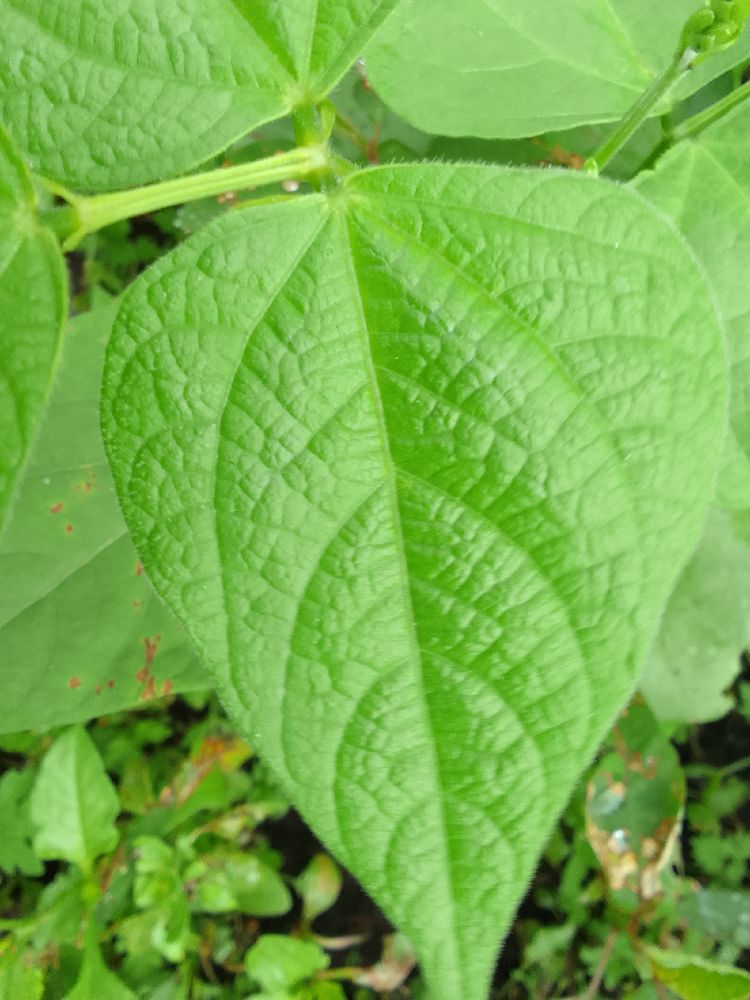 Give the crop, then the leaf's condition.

common bean, healthy
